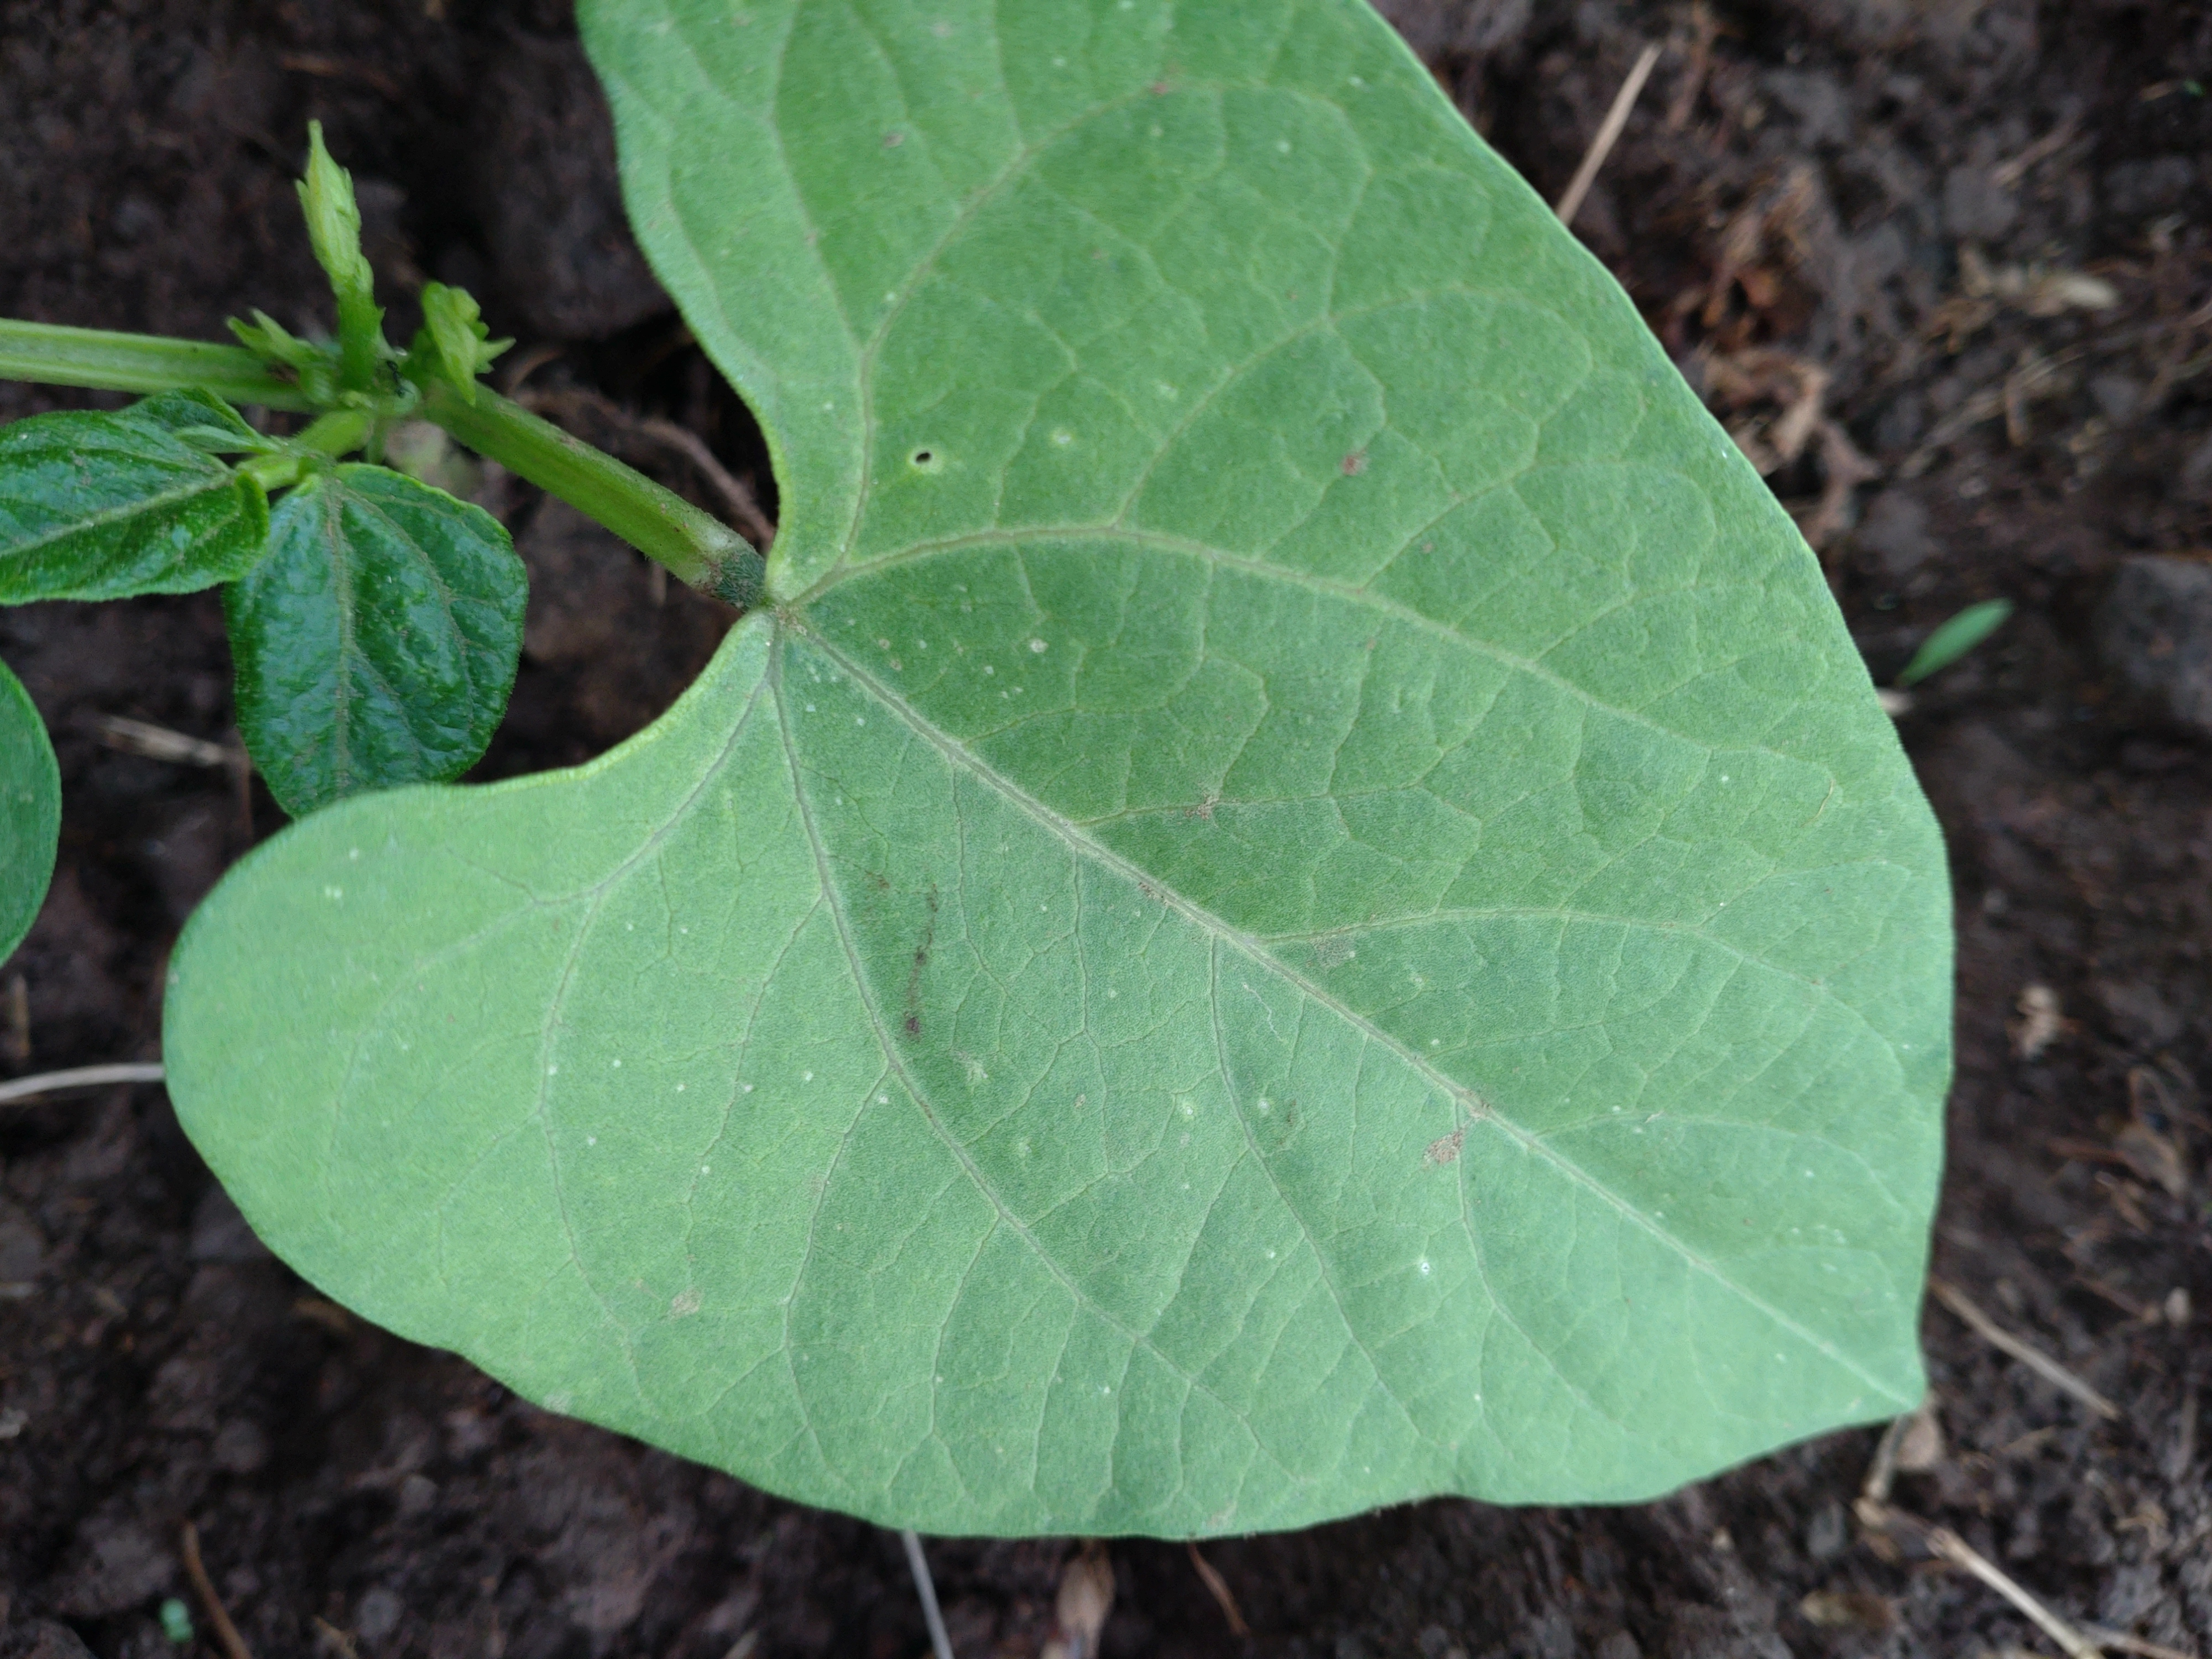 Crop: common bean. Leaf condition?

healthy
